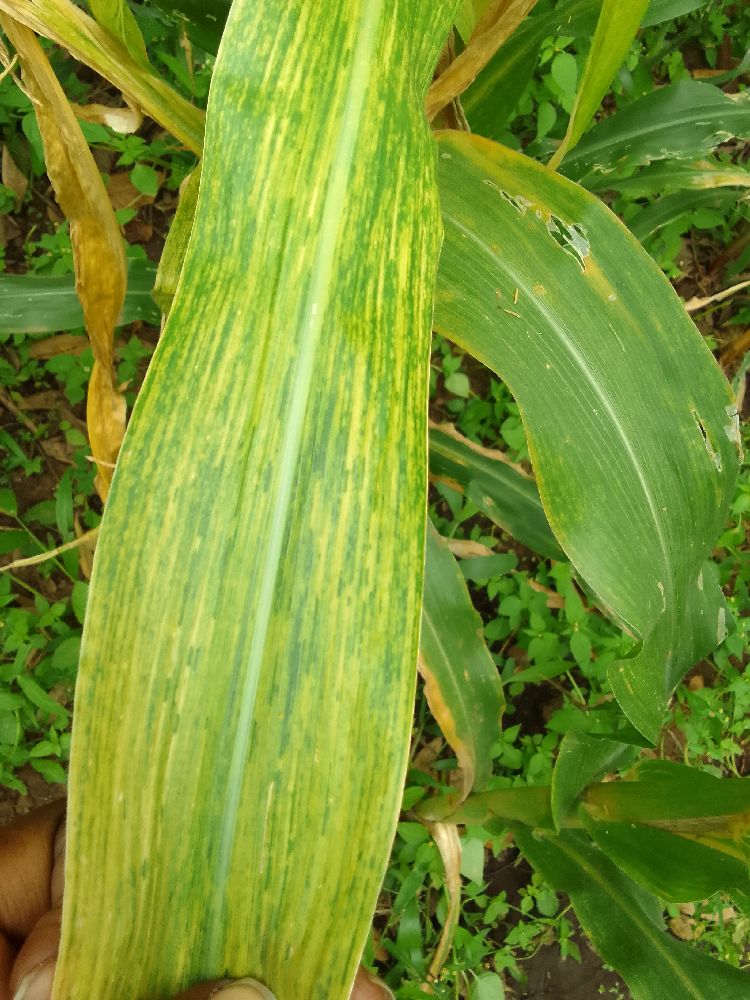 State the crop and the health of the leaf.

maize, maize lethal necrosis
